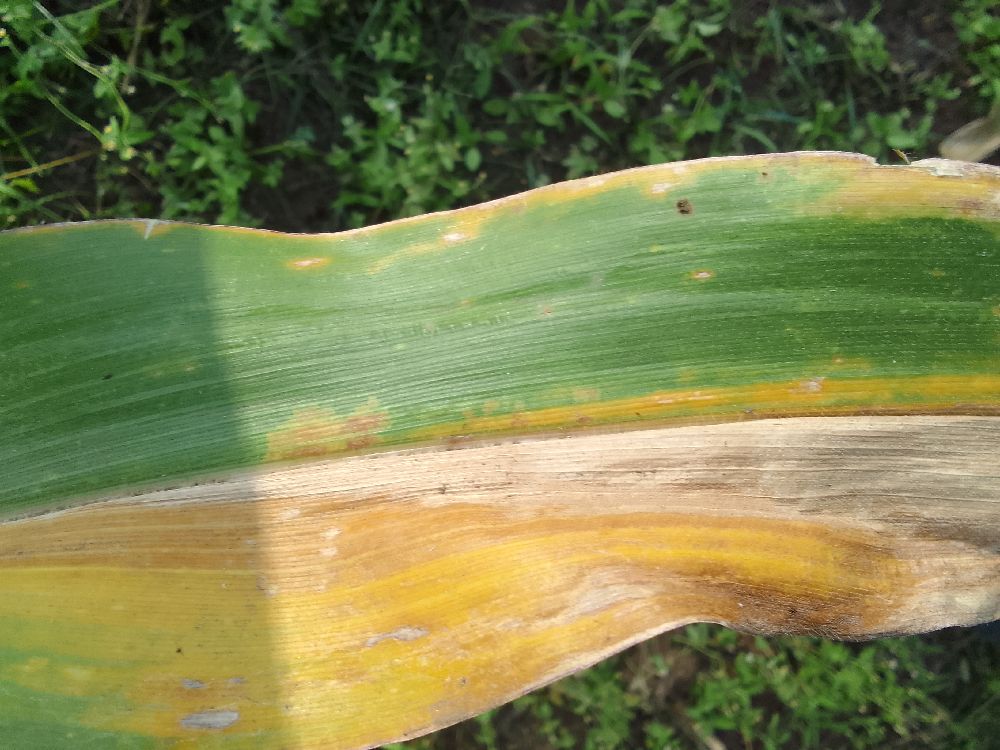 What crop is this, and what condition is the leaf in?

maize, maize lethal necrosis
